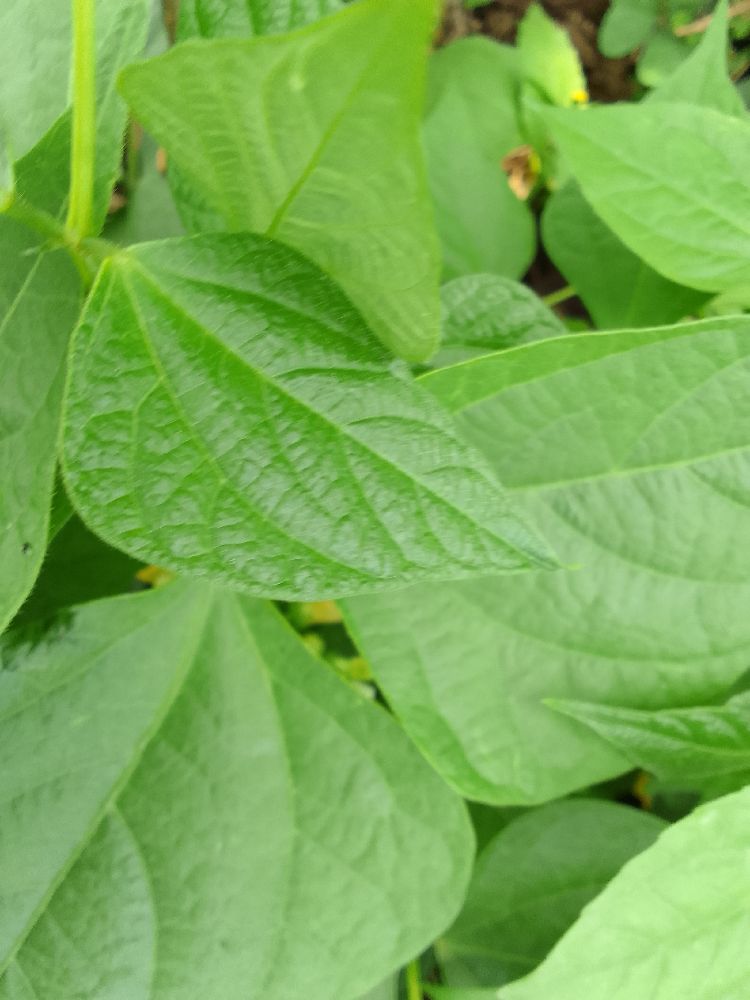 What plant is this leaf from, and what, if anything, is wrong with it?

common bean, healthy
